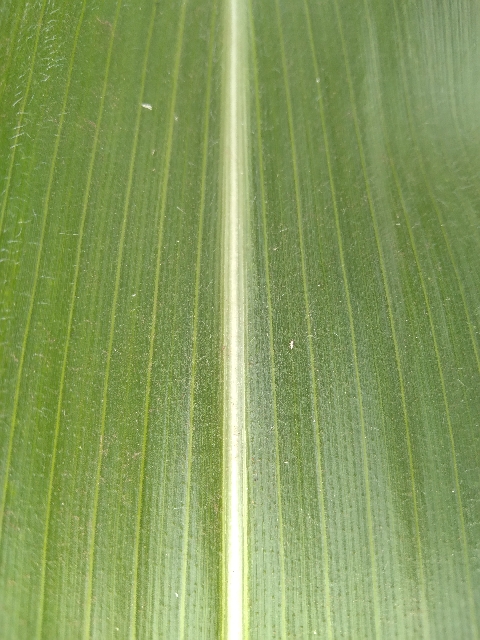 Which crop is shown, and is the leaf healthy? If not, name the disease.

maize, healthy
